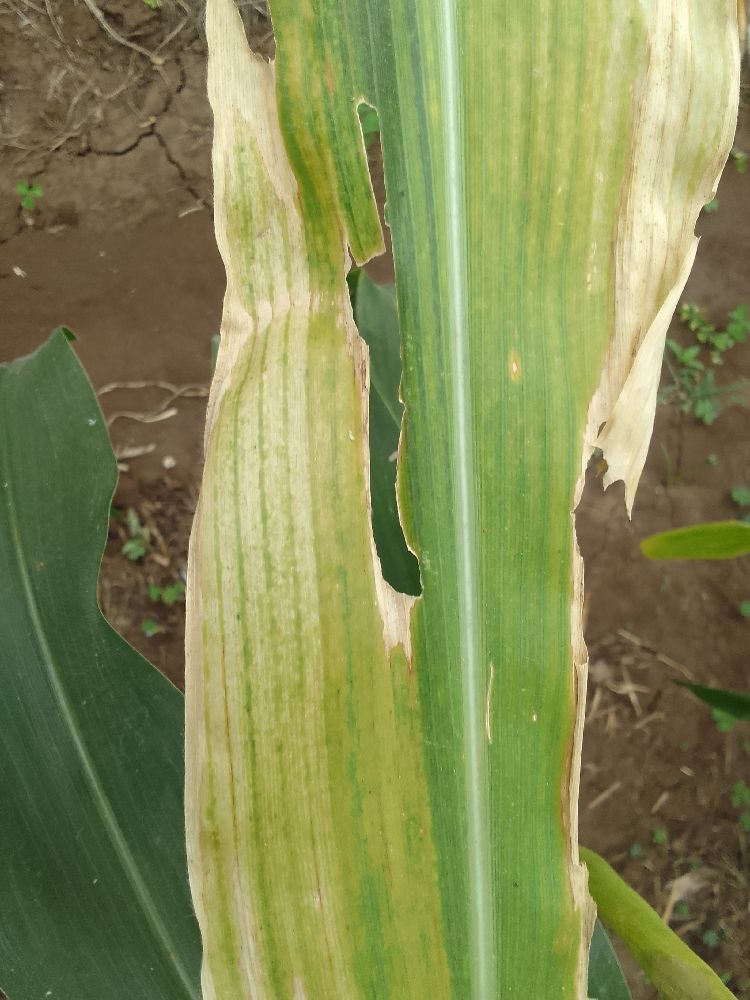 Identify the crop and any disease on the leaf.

maize, maize lethal necrosis
